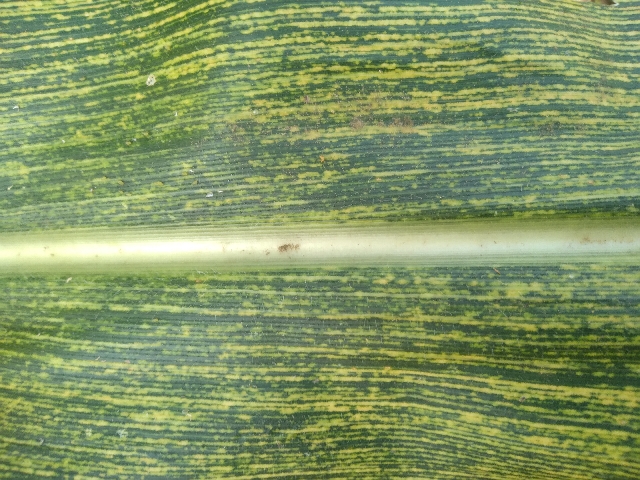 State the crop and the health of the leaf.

maize, maize streak virus
